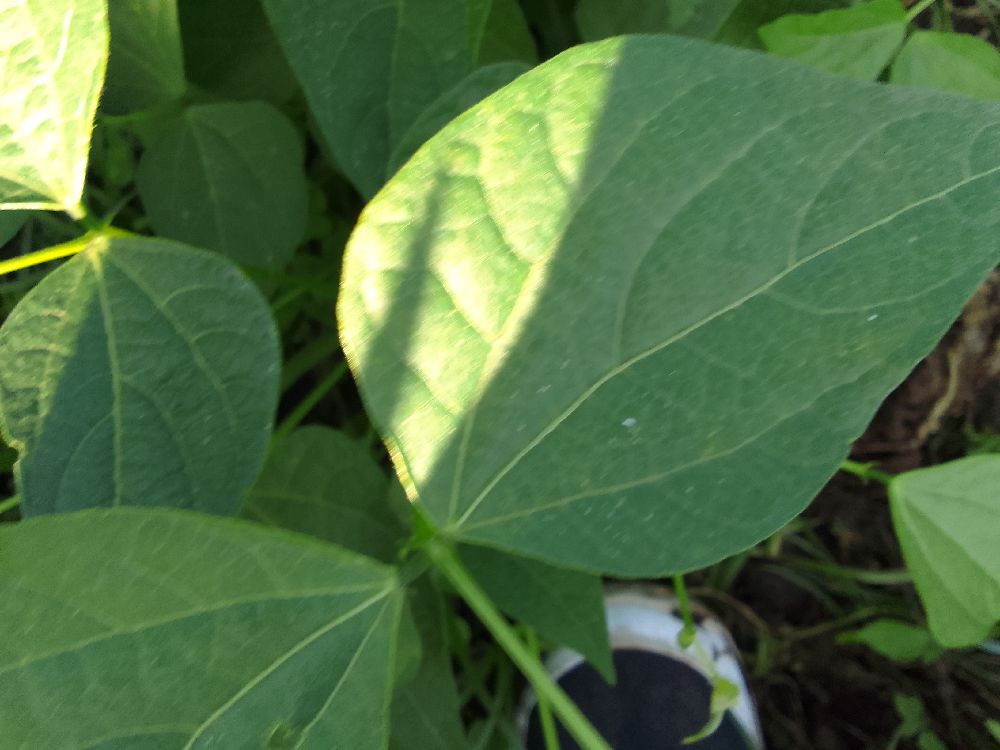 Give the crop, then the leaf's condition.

common bean, healthy
